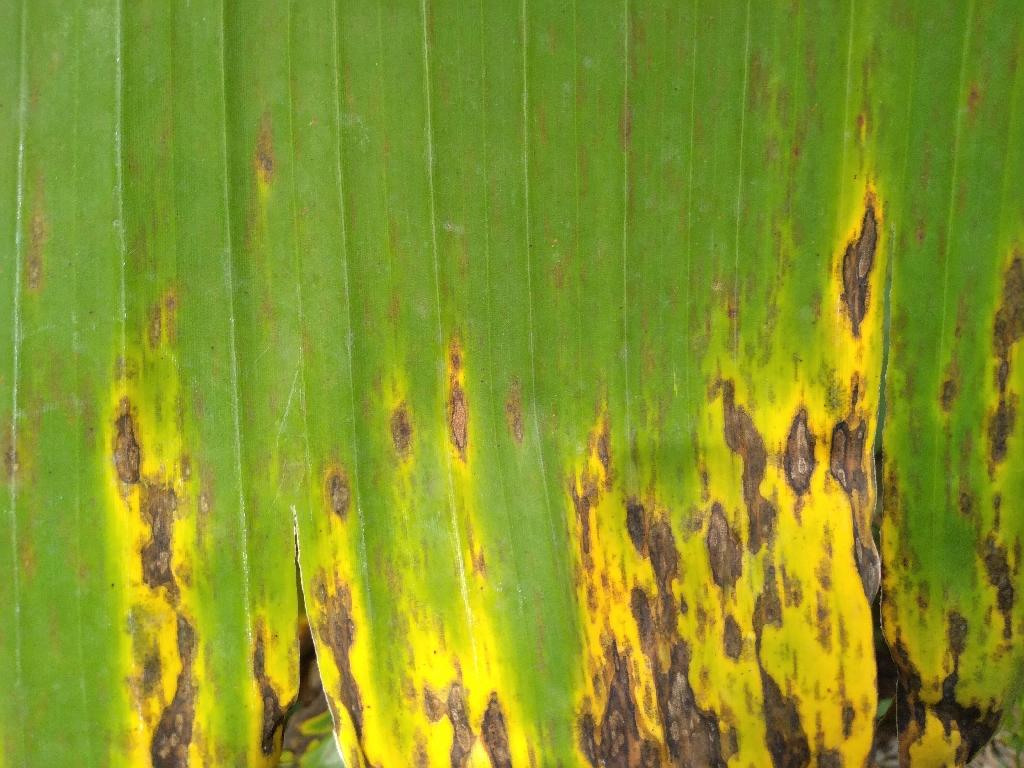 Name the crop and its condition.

banana, black sigatoka
